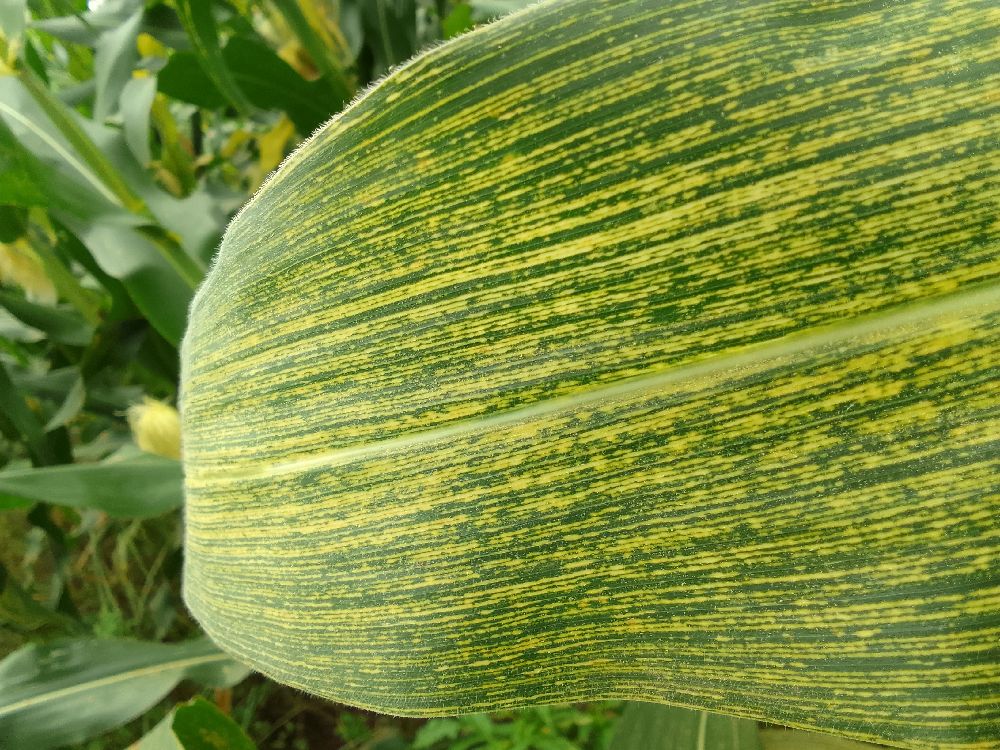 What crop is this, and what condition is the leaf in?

maize, maize streak virus
